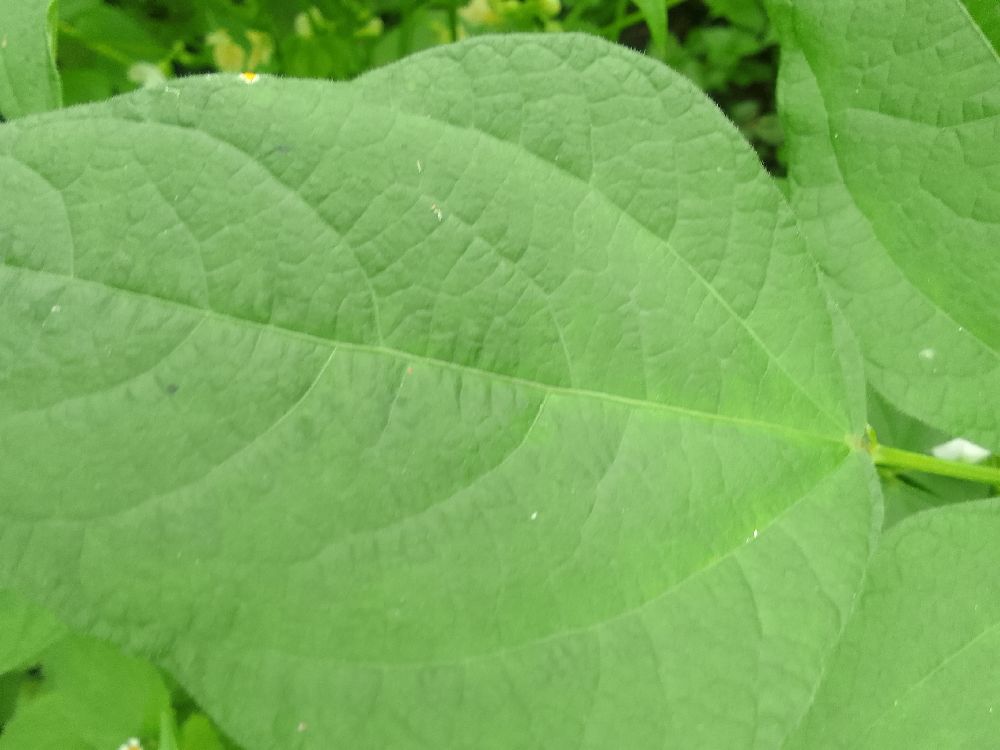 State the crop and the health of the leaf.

common bean, healthy
